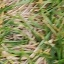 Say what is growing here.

grass
